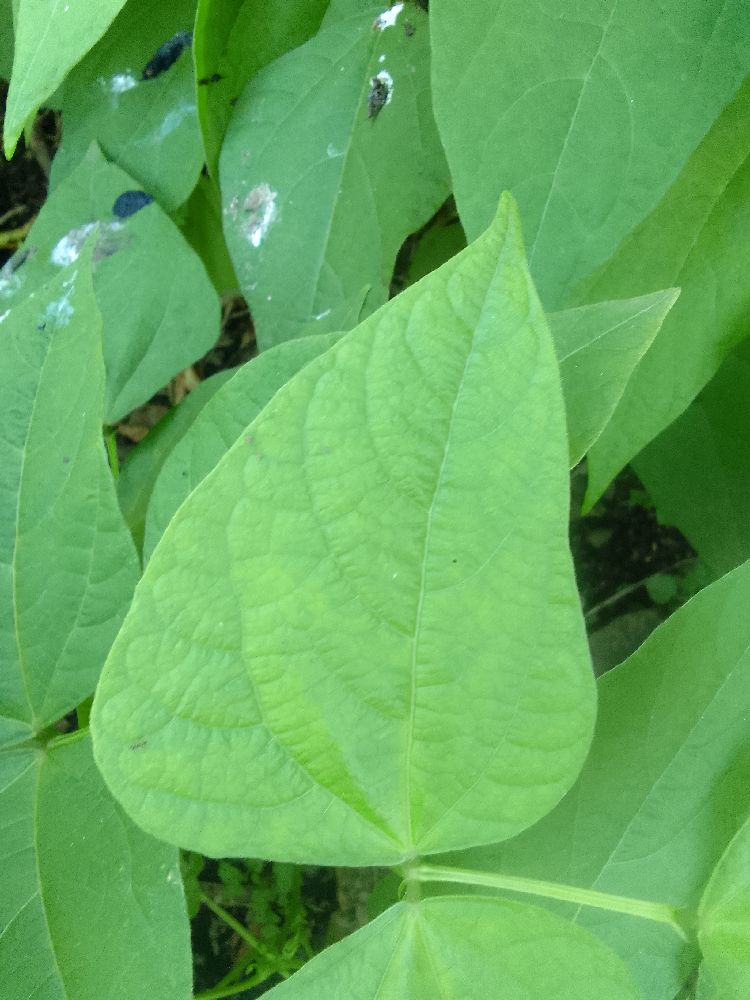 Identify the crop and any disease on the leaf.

common bean, healthy
